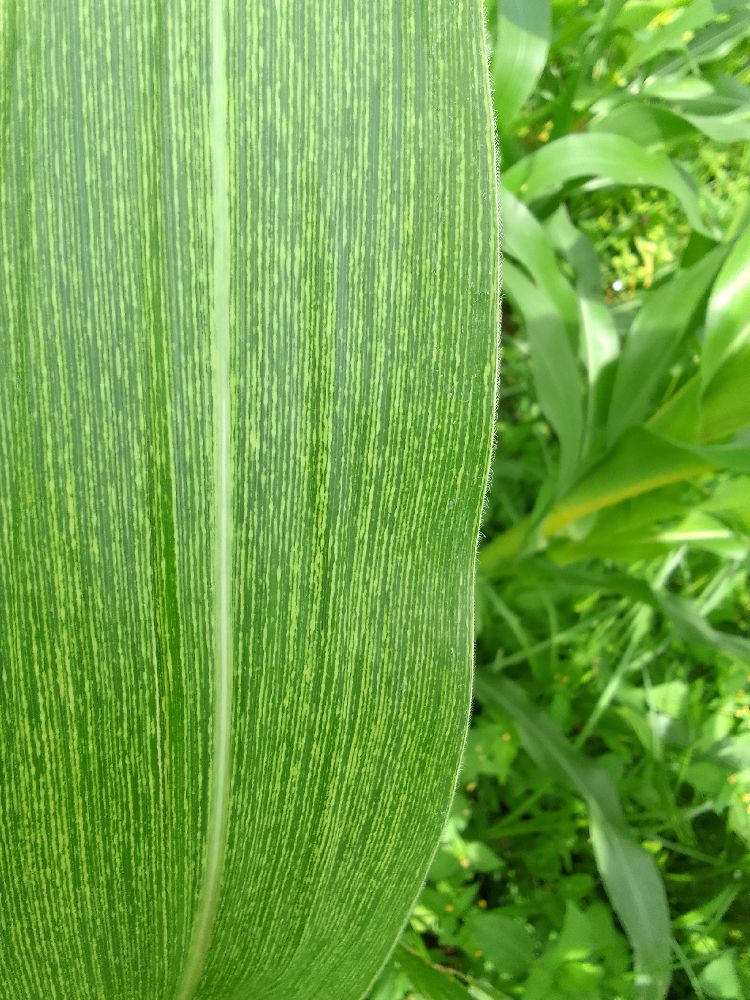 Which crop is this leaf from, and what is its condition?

maize, maize streak virus
